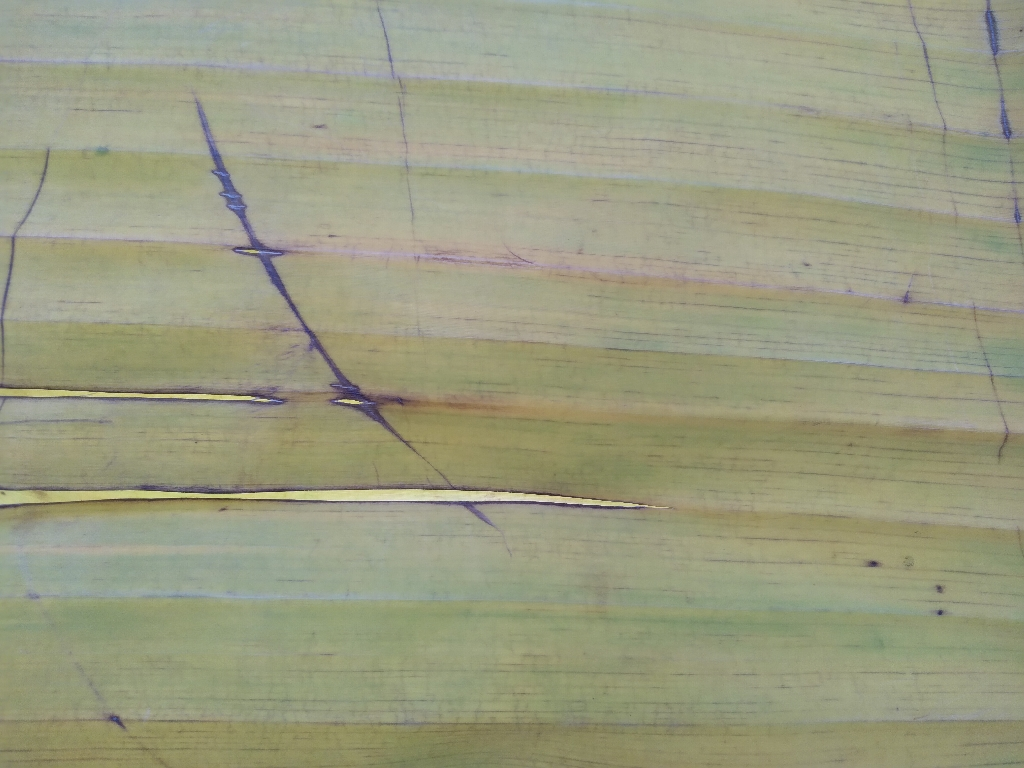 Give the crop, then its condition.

banana, fusarium wilt race 1
